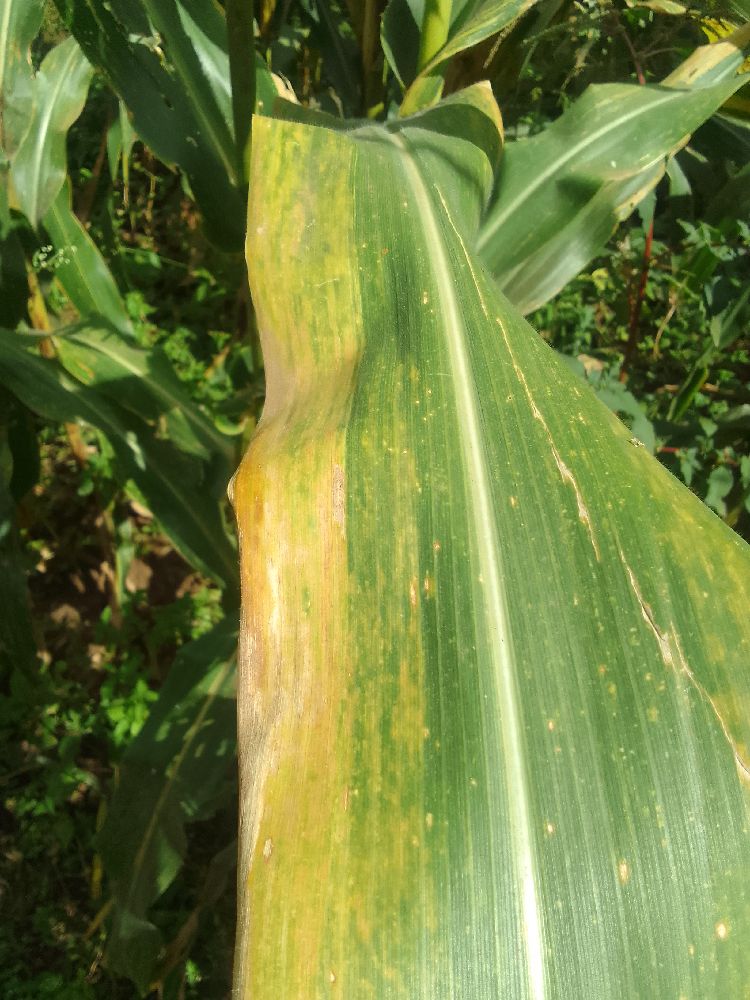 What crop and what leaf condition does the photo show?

maize, maize lethal necrosis
